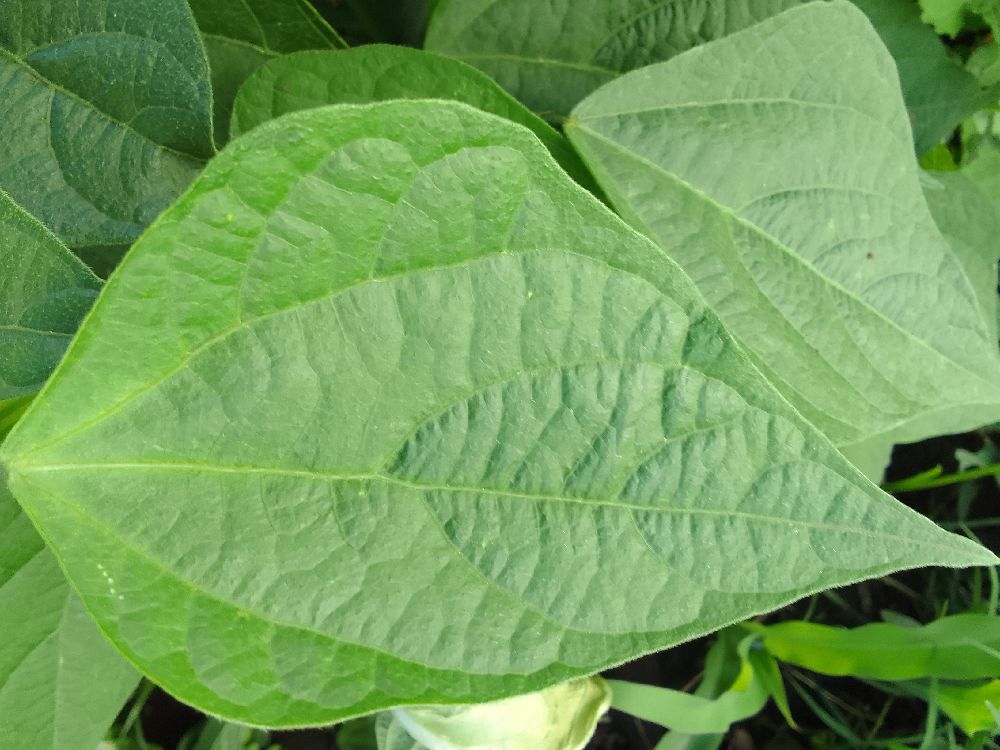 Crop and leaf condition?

common bean, healthy
